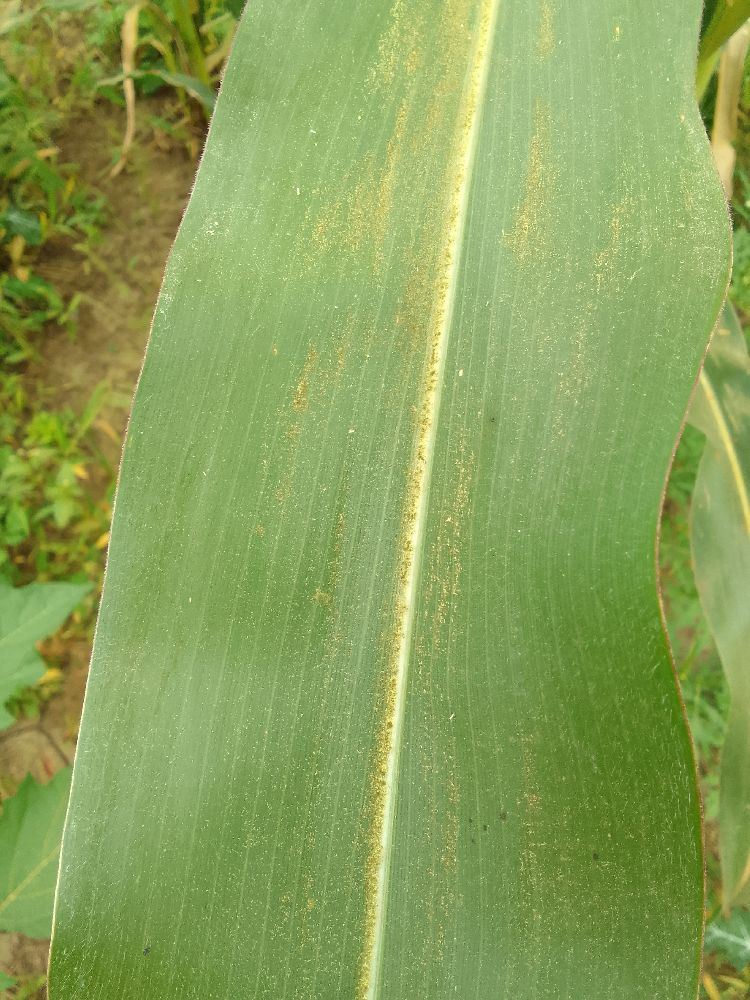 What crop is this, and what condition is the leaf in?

maize, healthy
